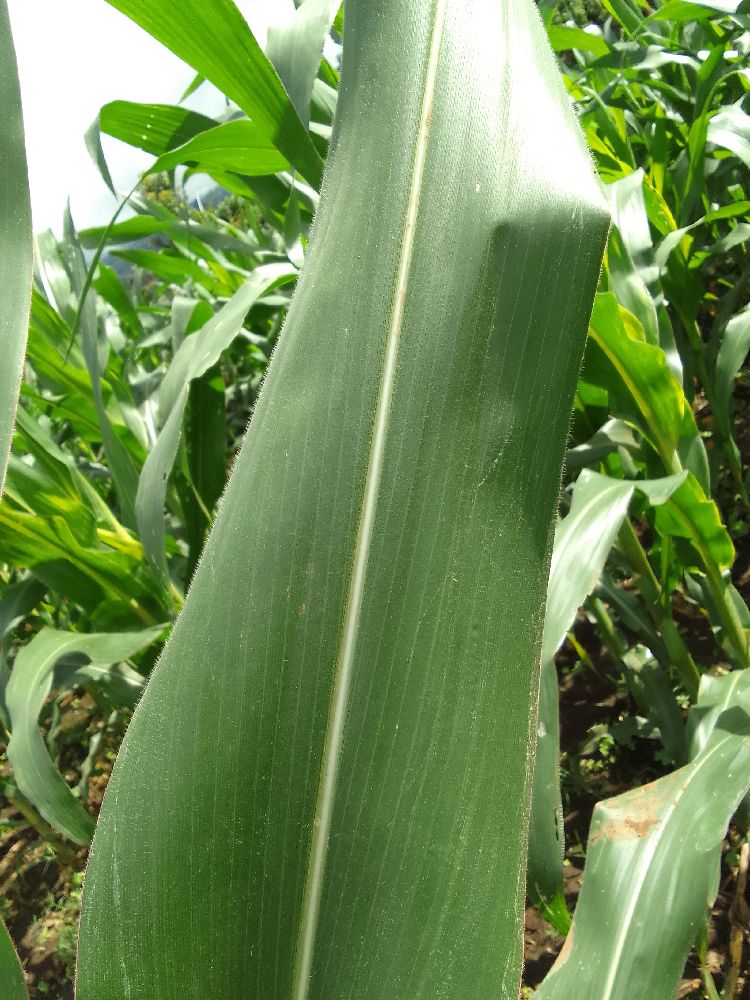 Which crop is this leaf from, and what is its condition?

maize, healthy
